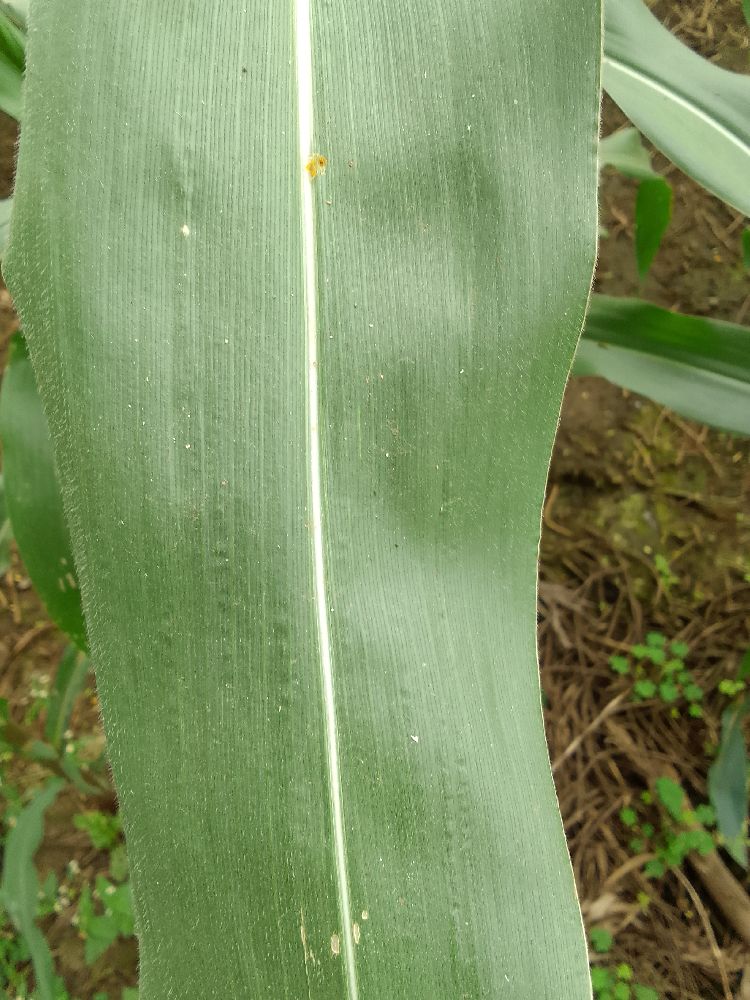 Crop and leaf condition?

maize, healthy
